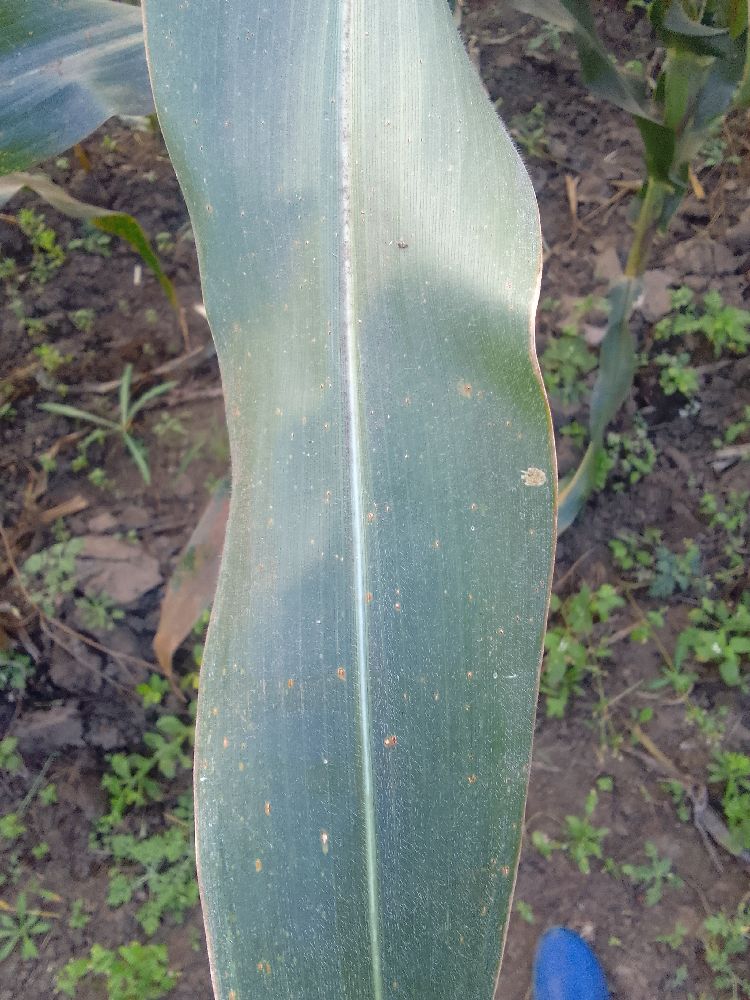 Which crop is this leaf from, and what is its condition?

maize, healthy
